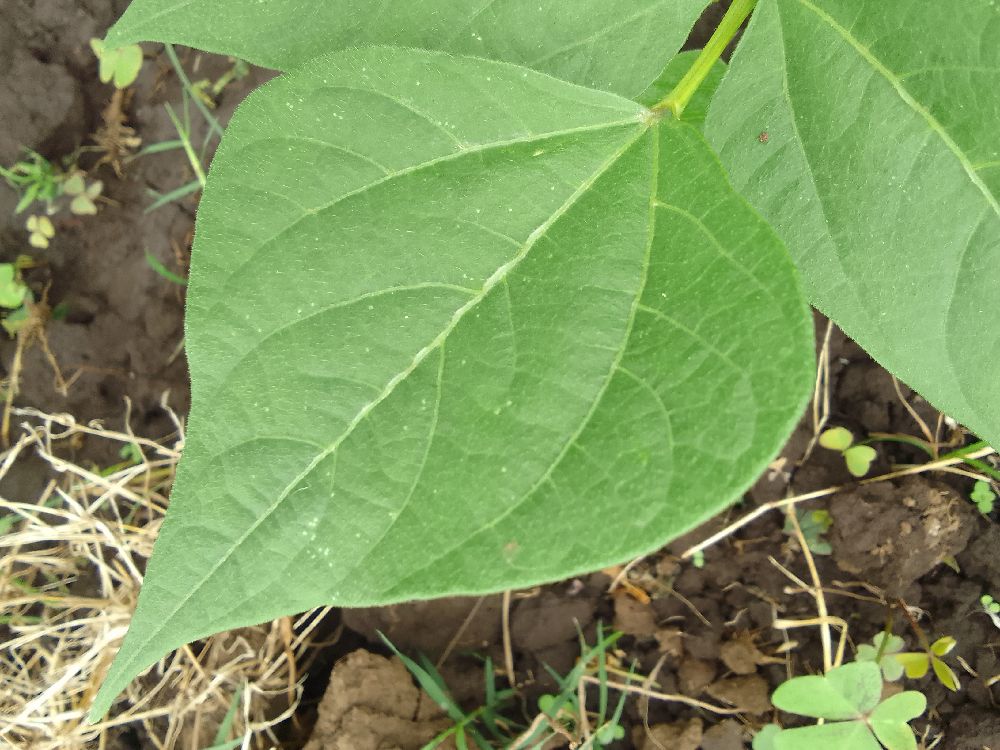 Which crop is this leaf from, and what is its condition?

common bean, healthy
